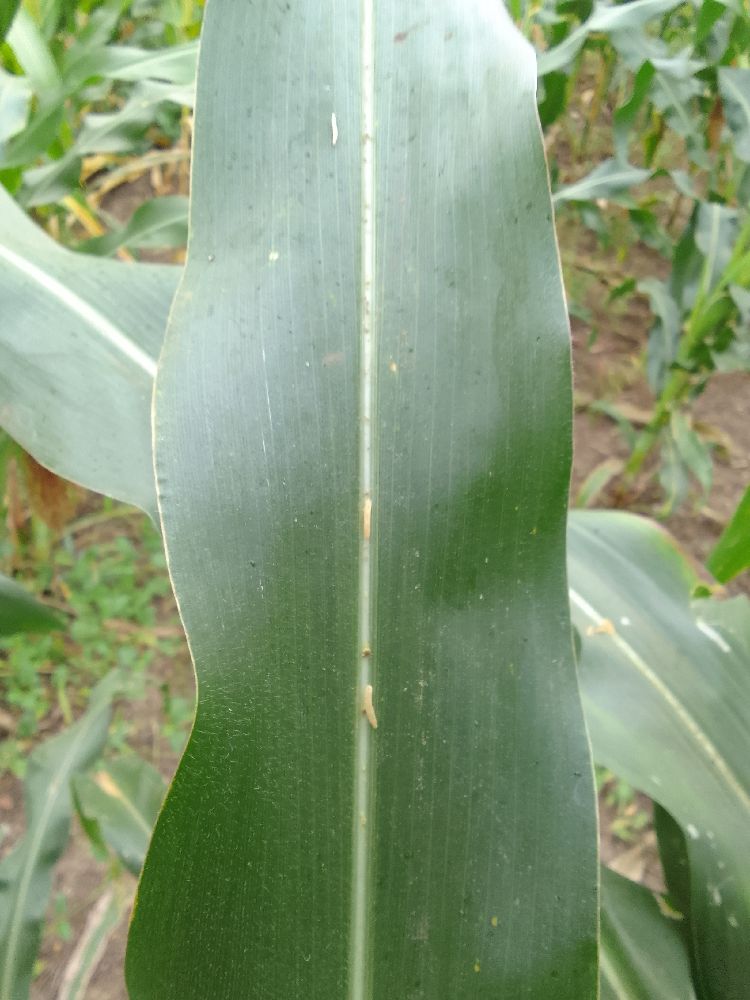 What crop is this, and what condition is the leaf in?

maize, healthy
